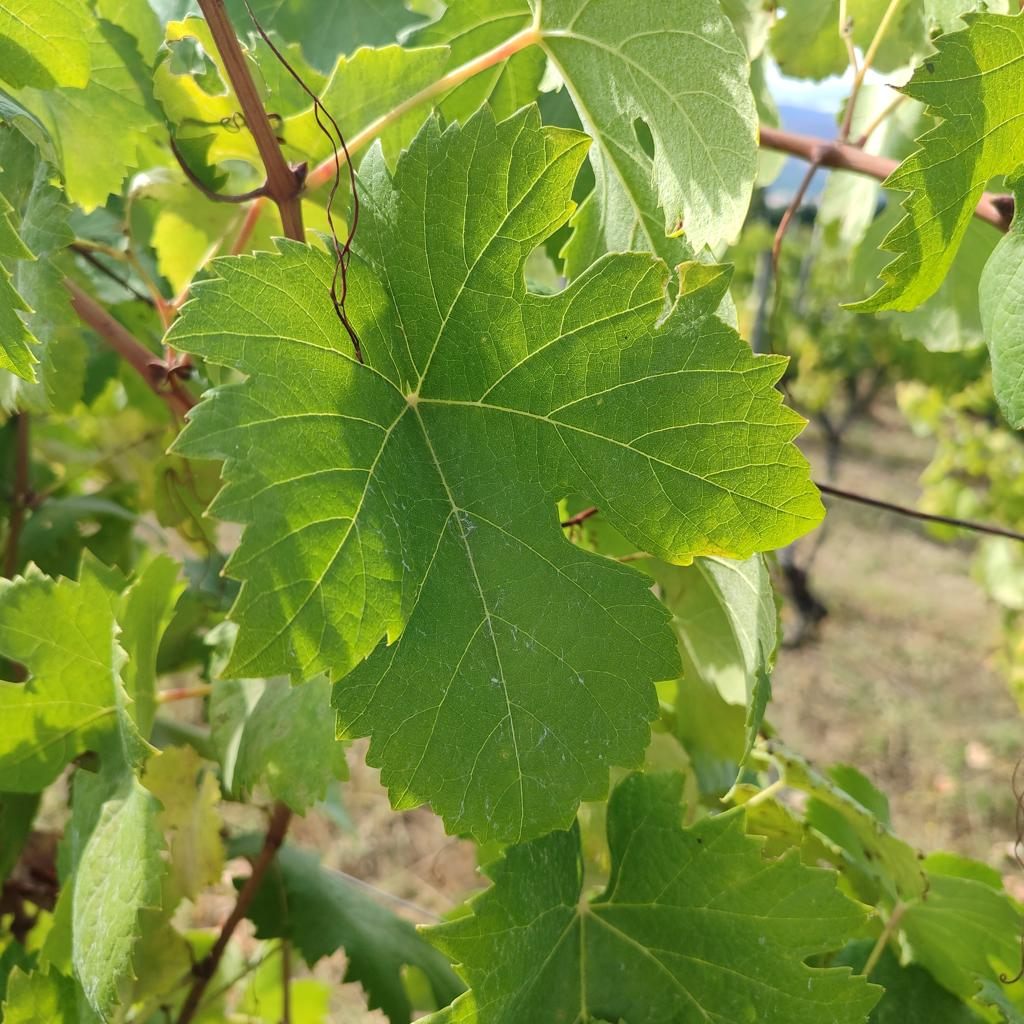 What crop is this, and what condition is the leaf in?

grapevine, healthy
